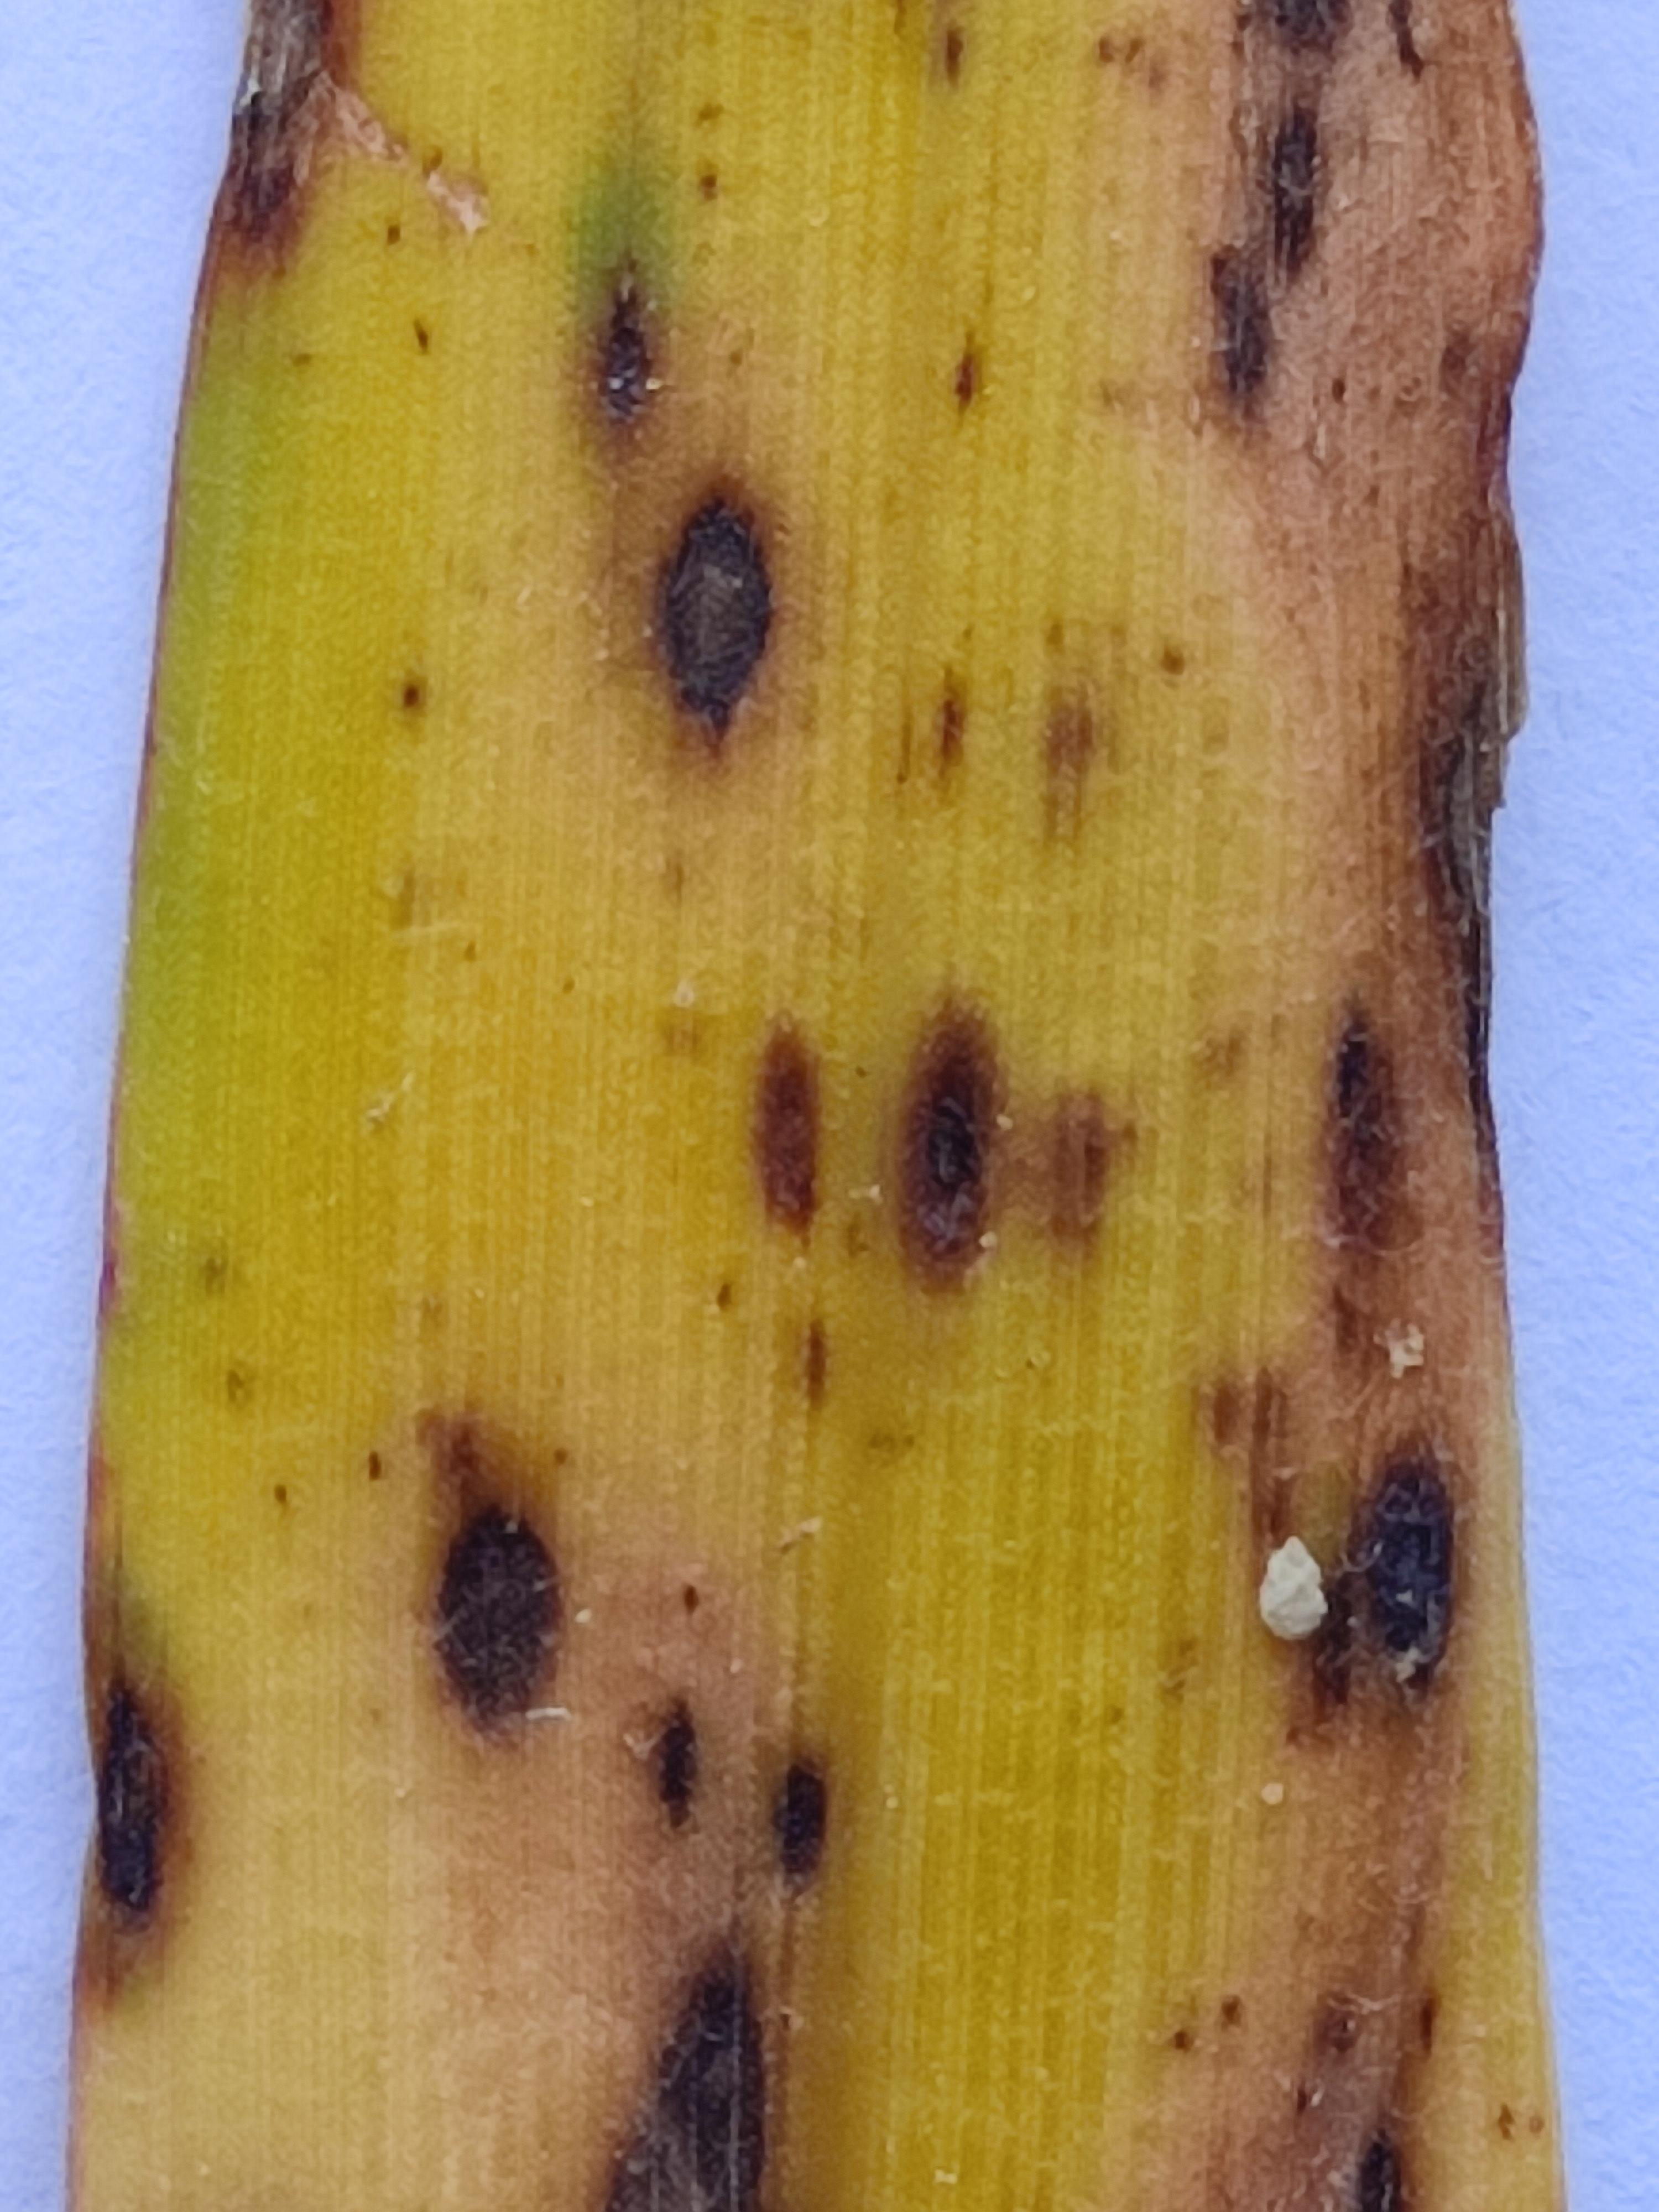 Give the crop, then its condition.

pearl millet, pyricularia sp.
